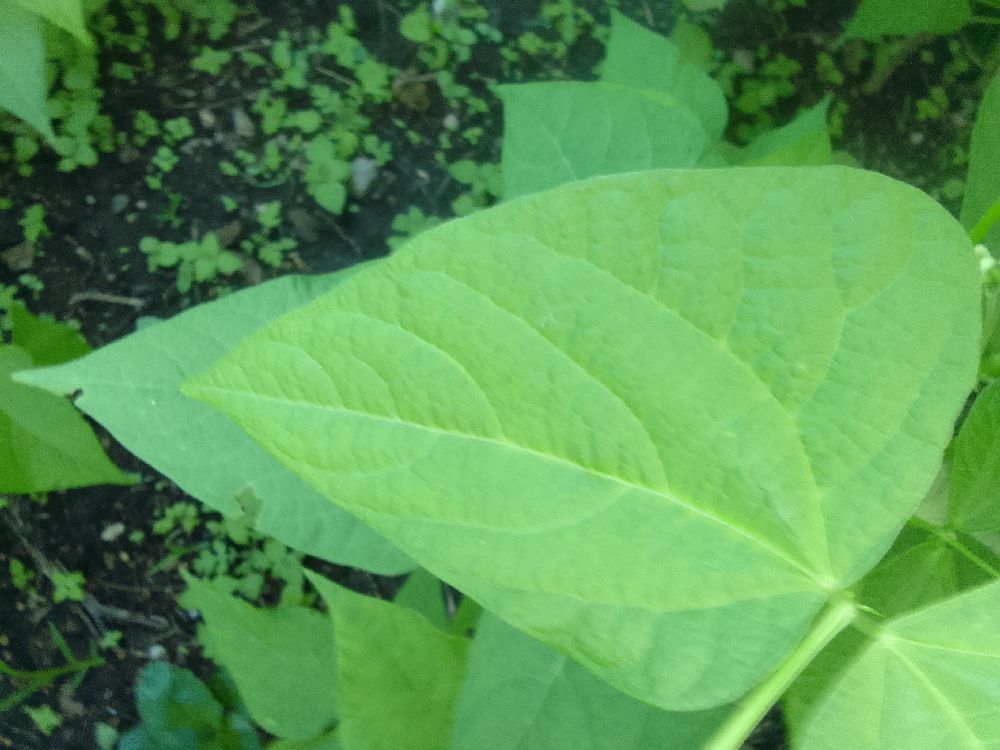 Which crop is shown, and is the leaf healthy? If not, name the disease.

common bean, healthy
